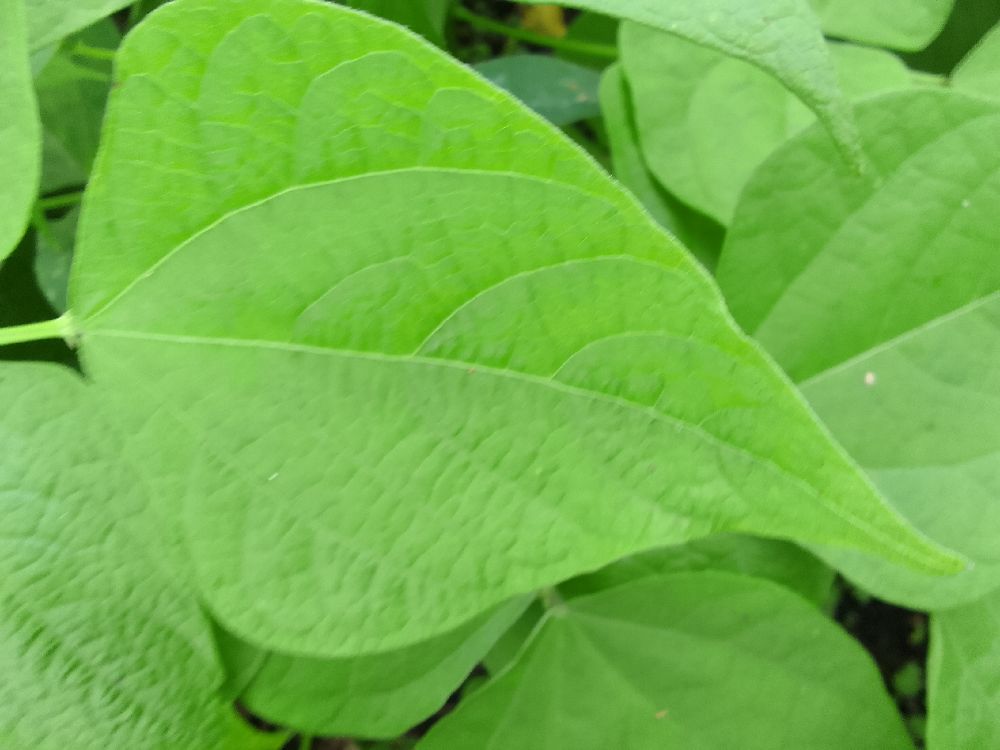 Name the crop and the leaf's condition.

common bean, healthy
